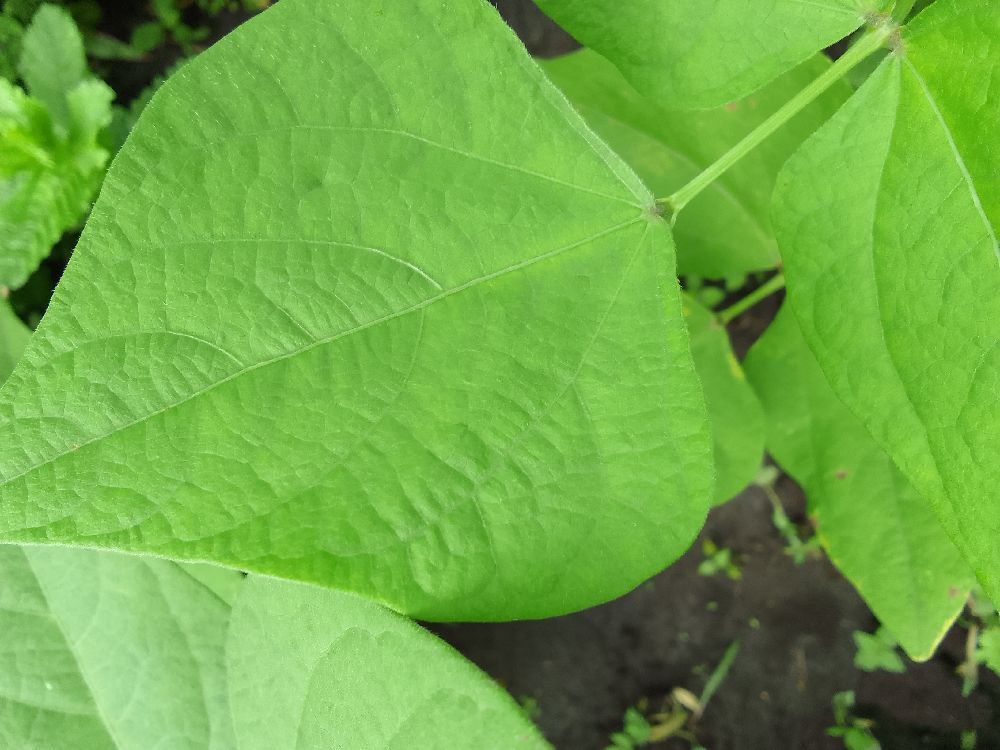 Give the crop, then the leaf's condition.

common bean, healthy
